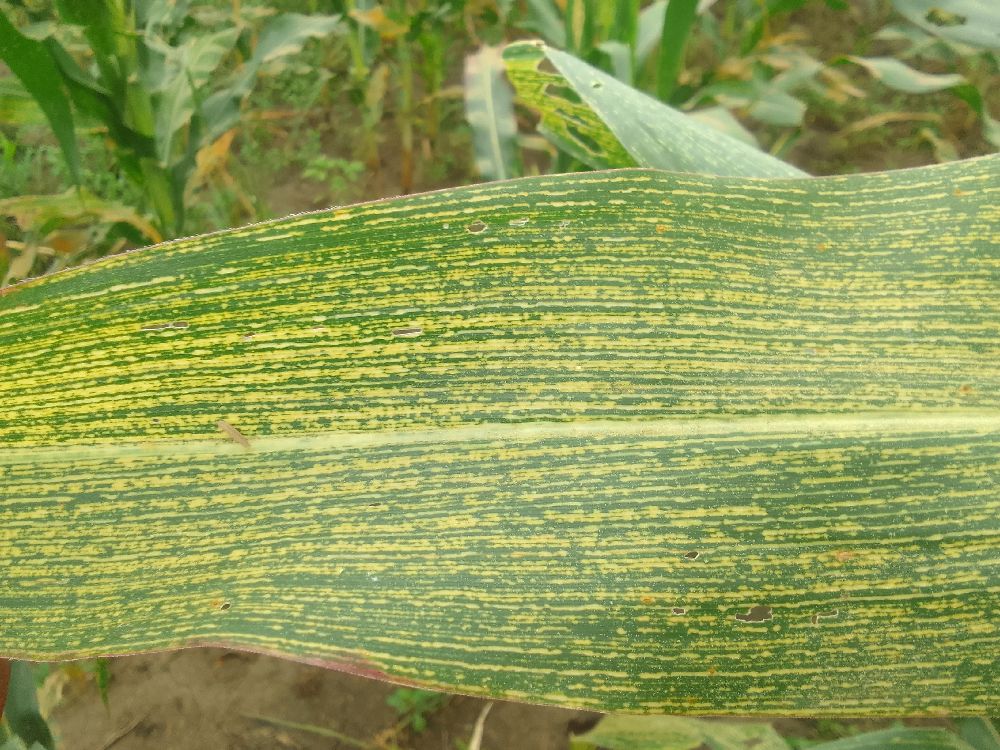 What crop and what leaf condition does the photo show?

maize, maize streak virus
